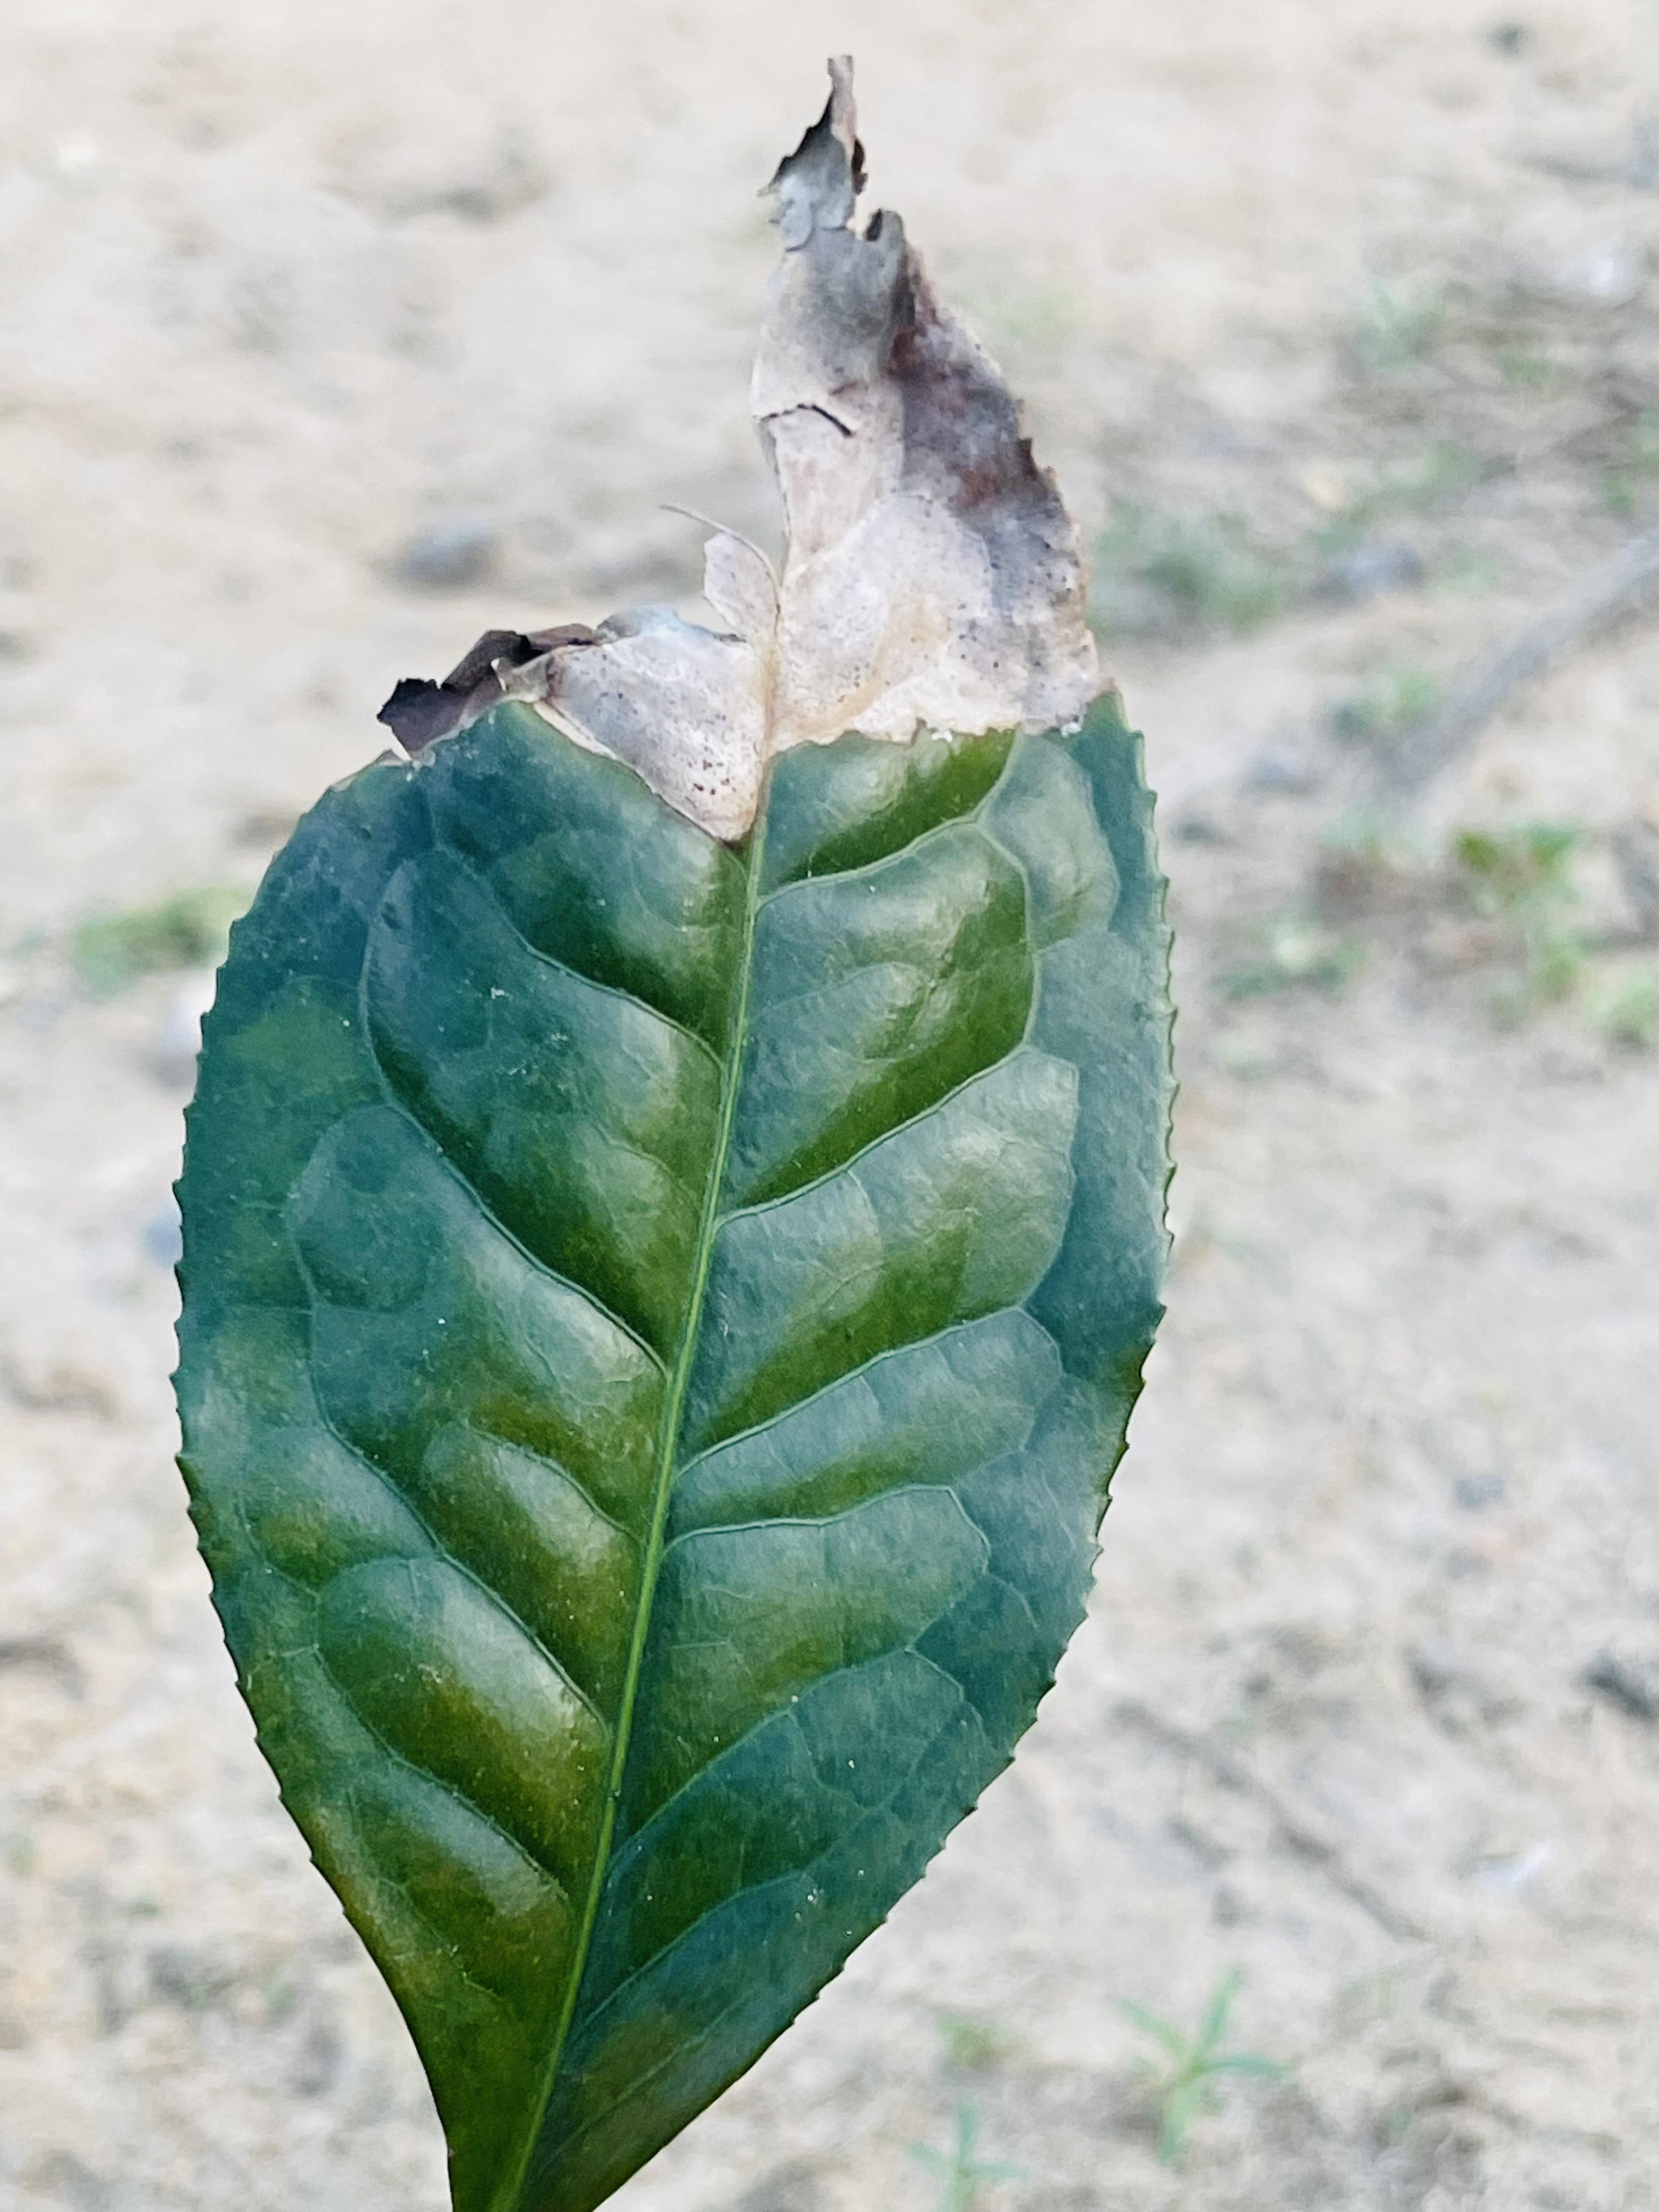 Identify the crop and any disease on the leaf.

tea, blight
